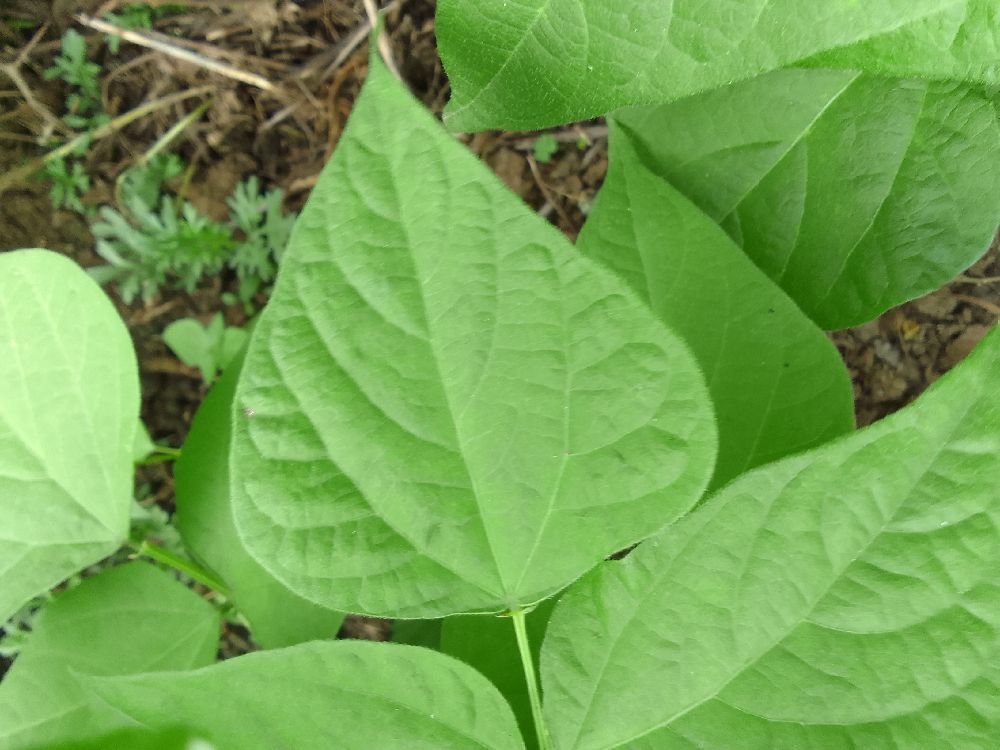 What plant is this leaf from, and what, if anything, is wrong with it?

common bean, healthy
